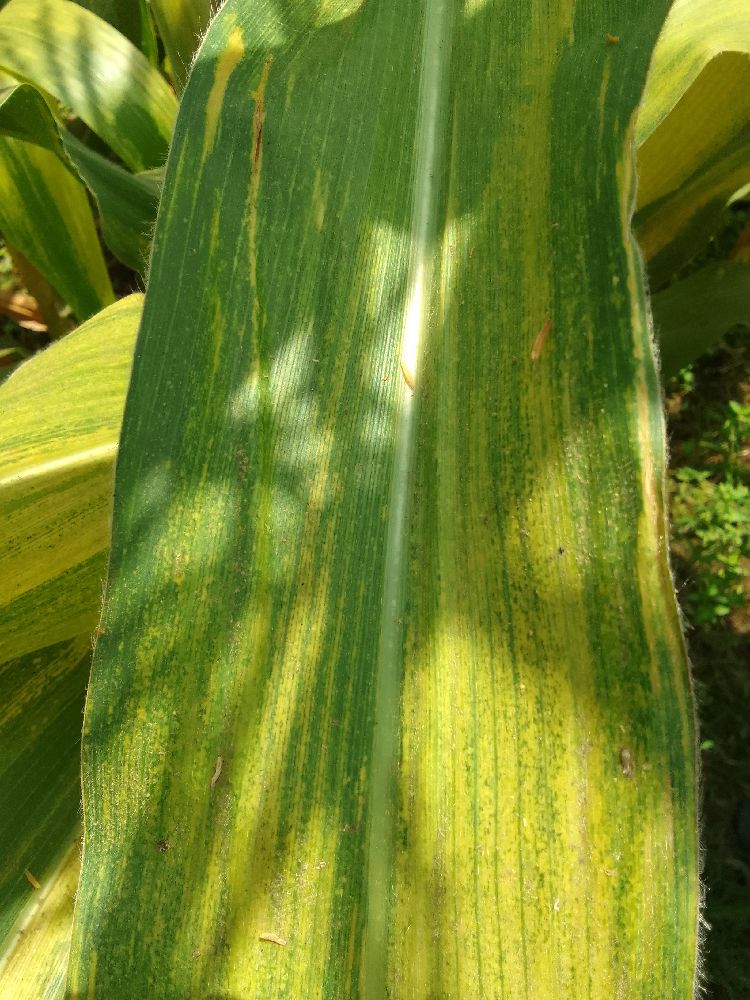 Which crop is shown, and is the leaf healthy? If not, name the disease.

maize, maize lethal necrosis
